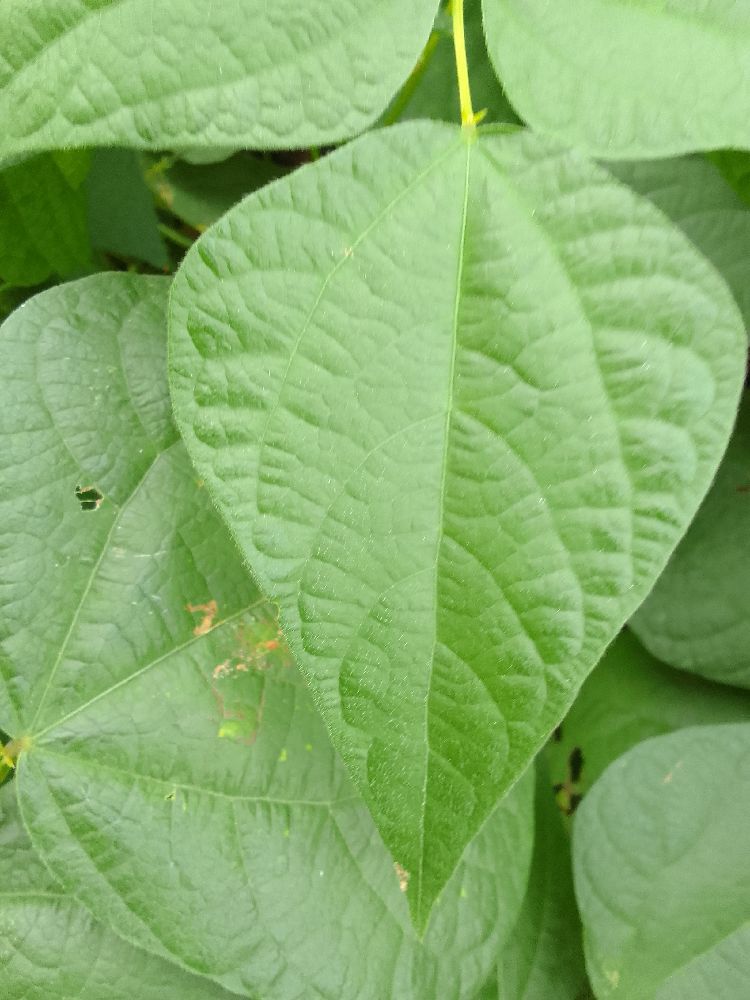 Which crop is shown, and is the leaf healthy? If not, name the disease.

common bean, healthy
